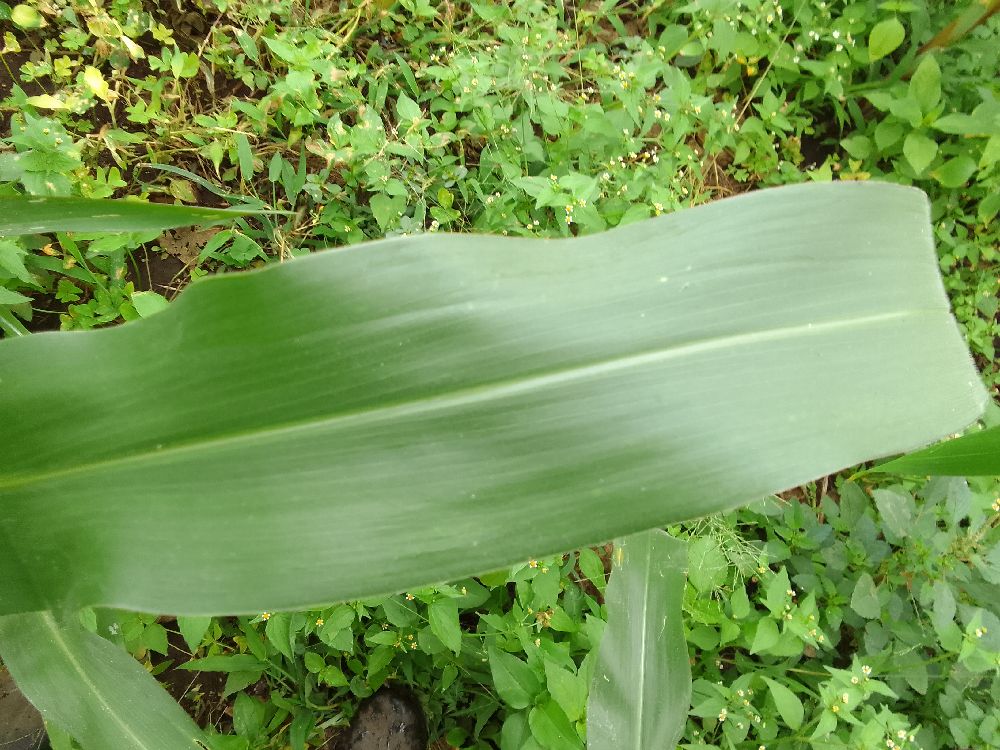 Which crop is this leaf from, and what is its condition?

maize, healthy
